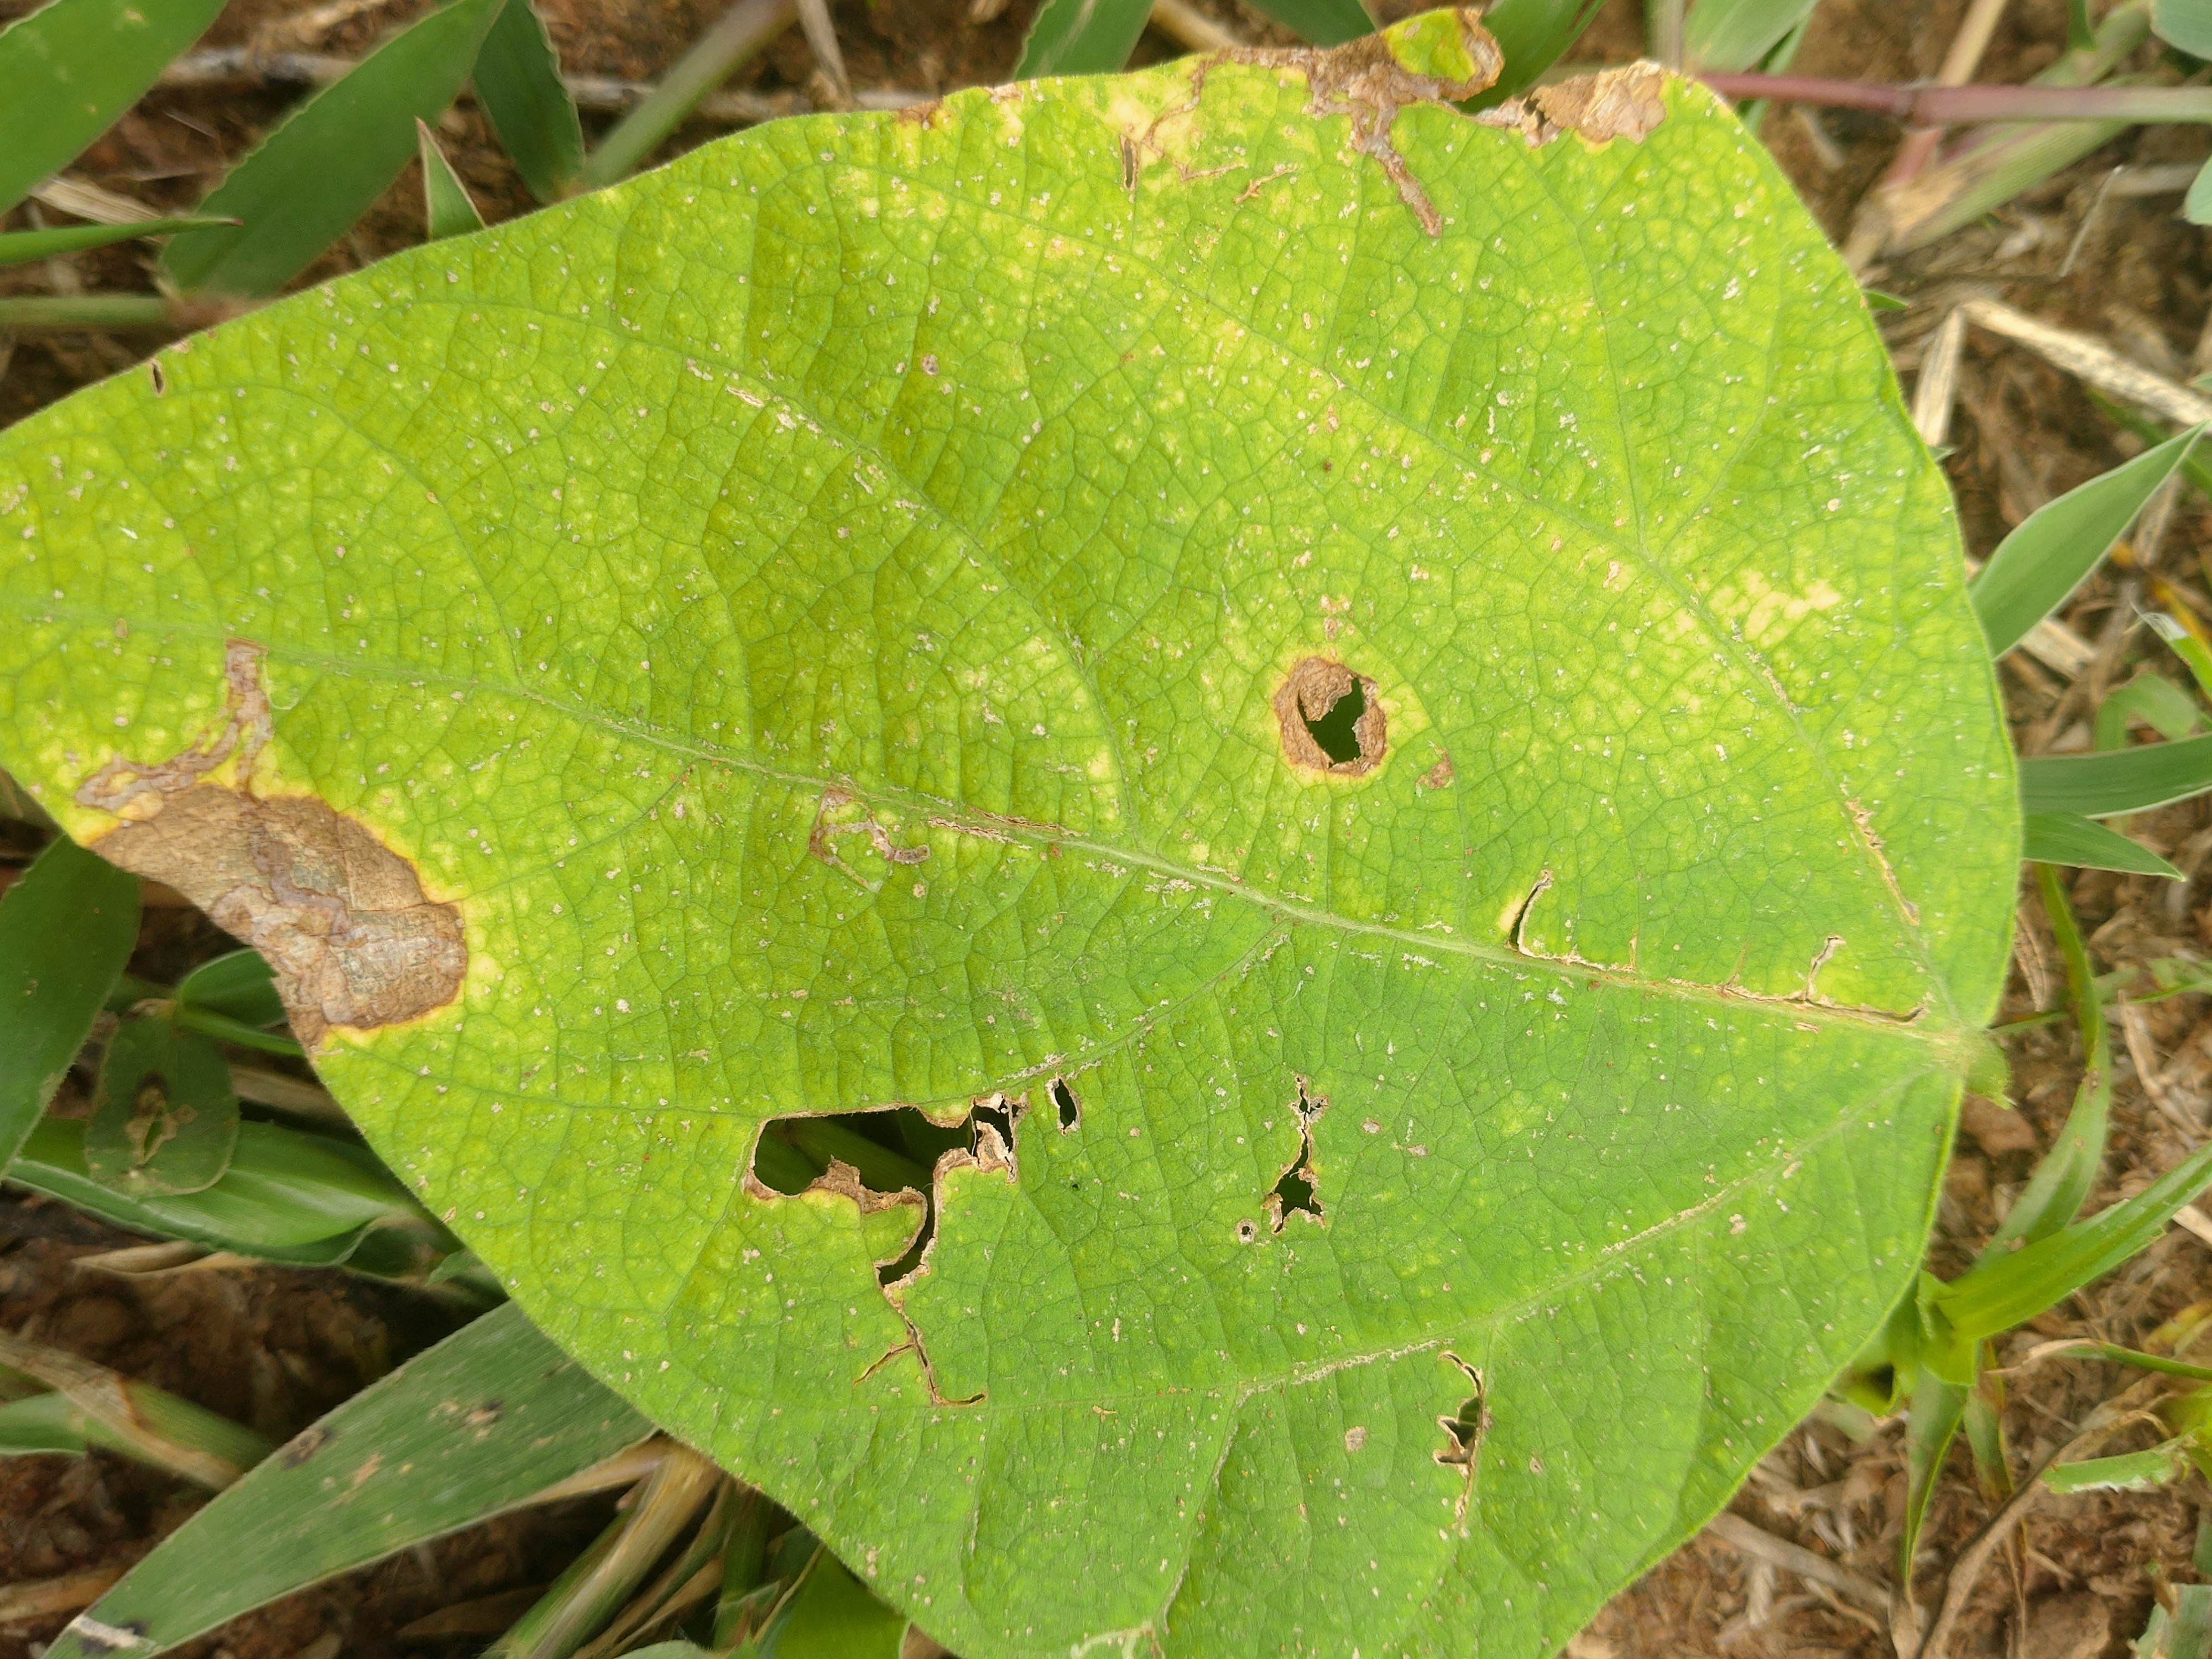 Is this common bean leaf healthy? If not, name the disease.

rust
